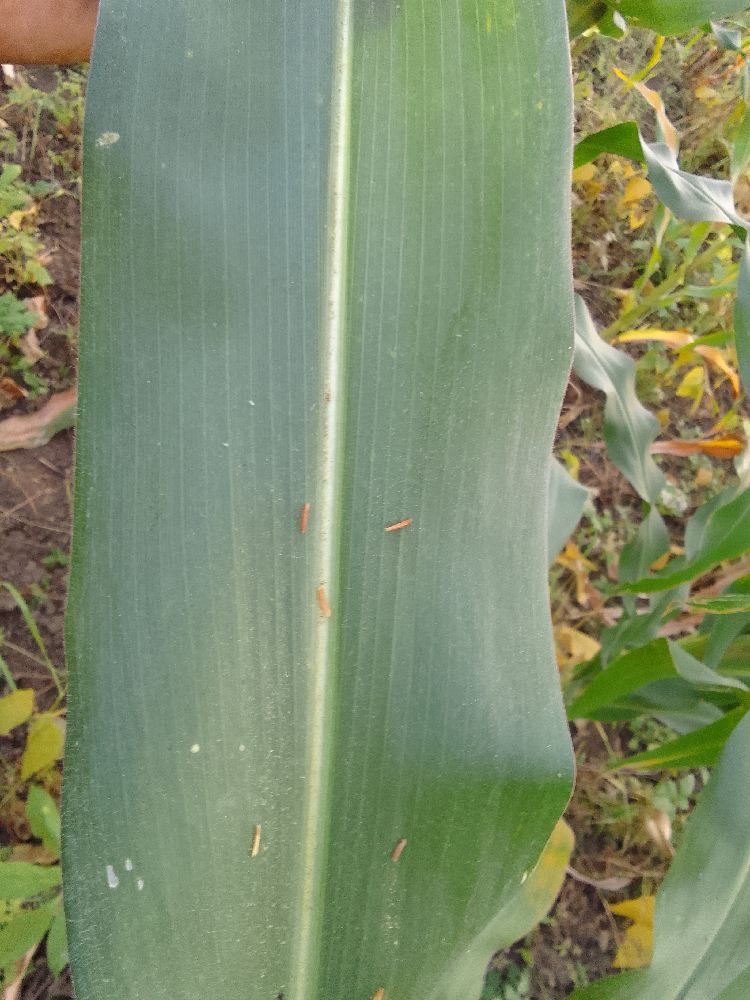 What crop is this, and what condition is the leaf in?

maize, healthy
